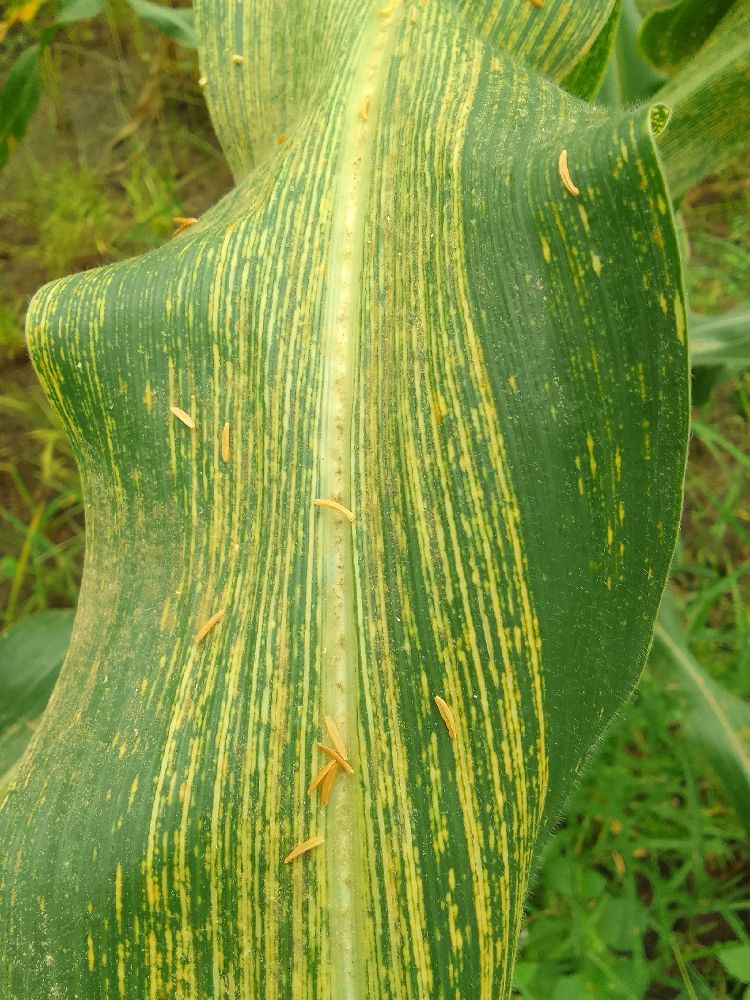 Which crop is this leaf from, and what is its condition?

maize, maize streak virus
